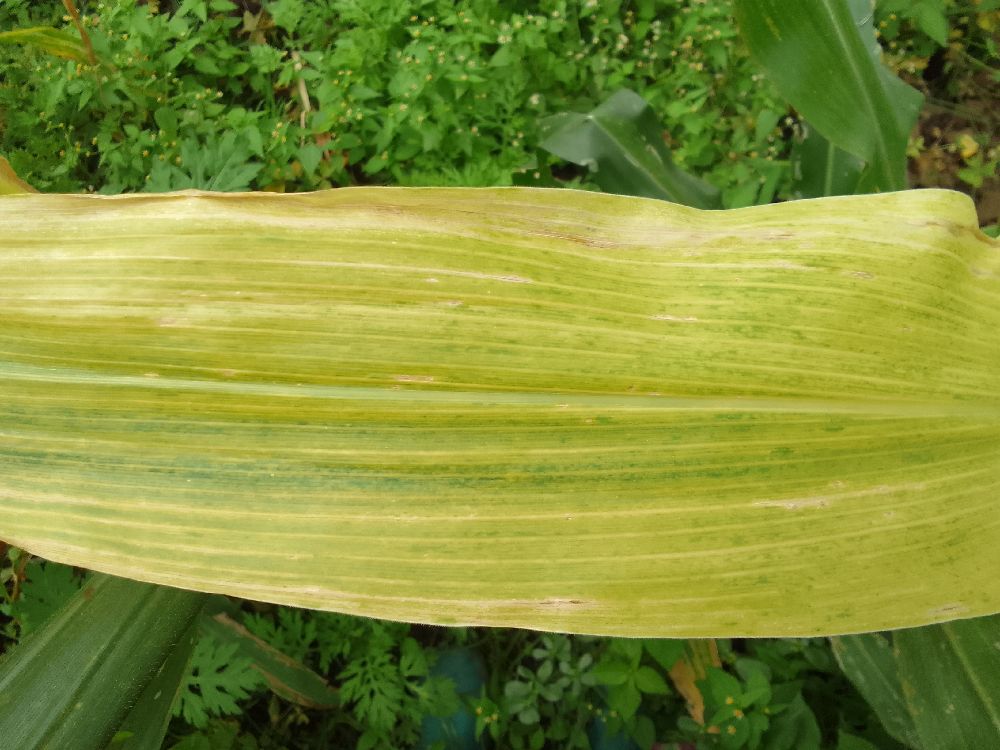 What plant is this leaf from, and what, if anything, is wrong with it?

maize, maize lethal necrosis
